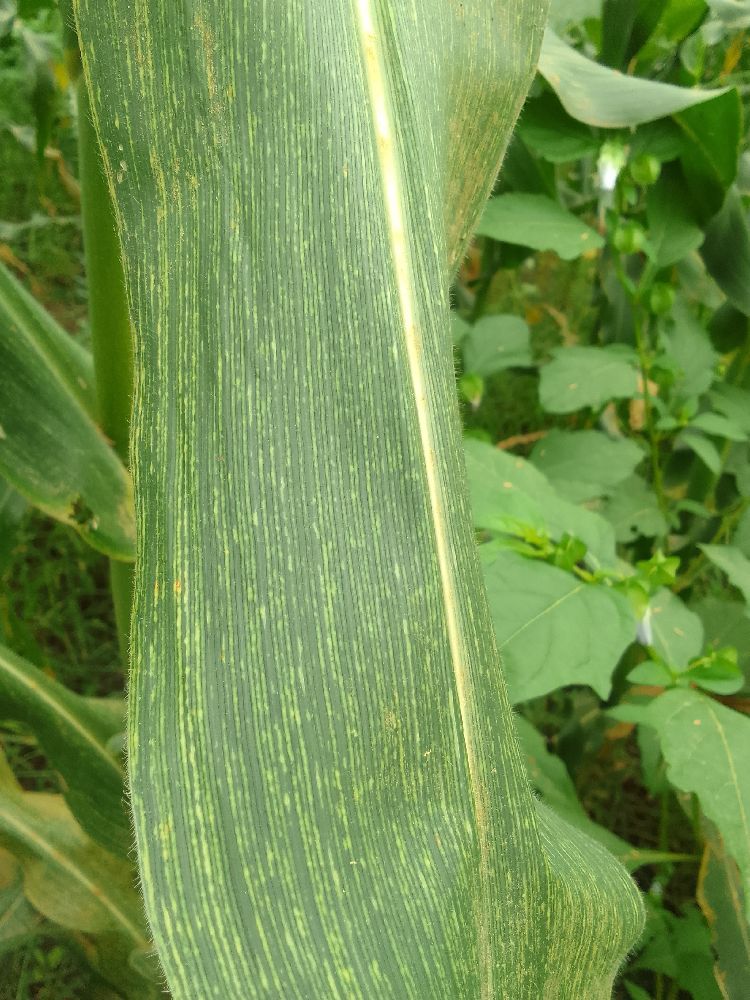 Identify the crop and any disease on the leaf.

maize, healthy
